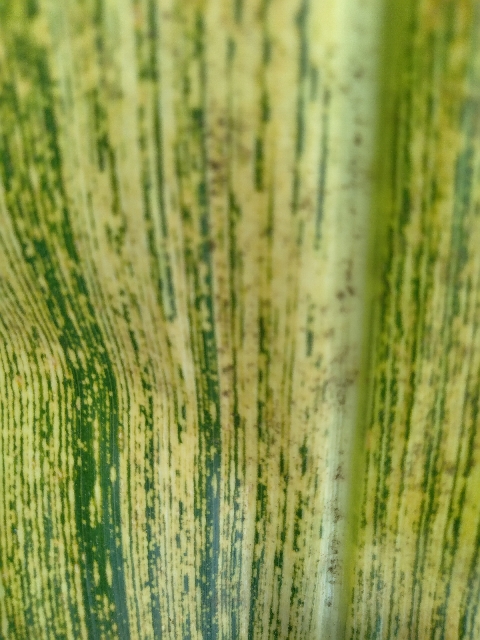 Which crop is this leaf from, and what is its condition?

maize, maize streak virus
